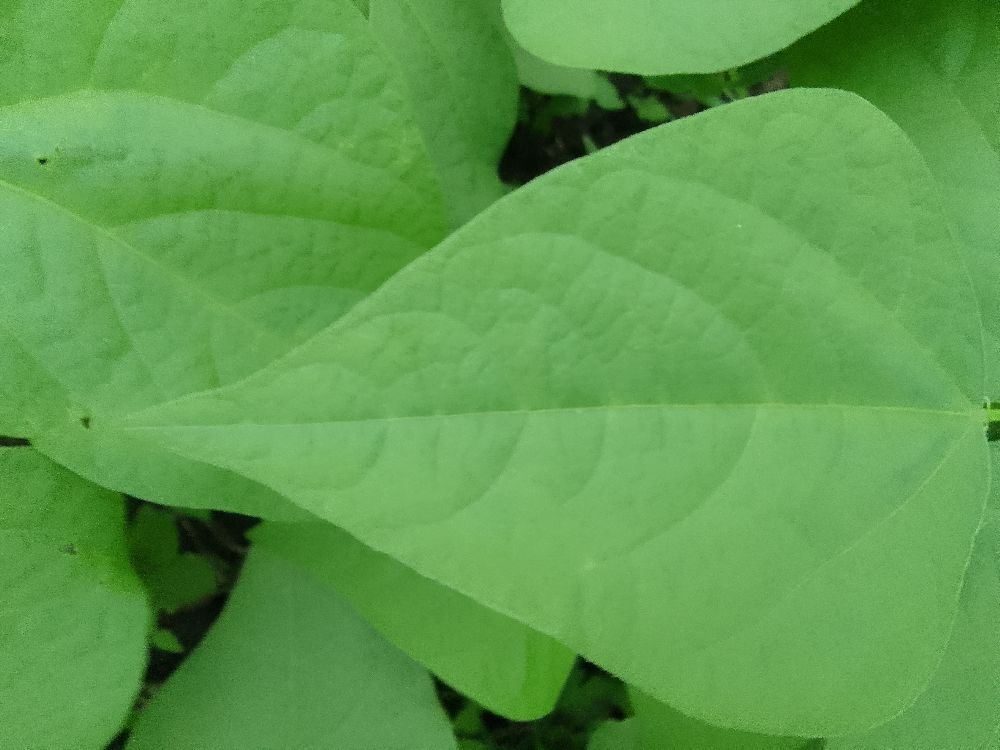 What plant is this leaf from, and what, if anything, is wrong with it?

common bean, healthy
